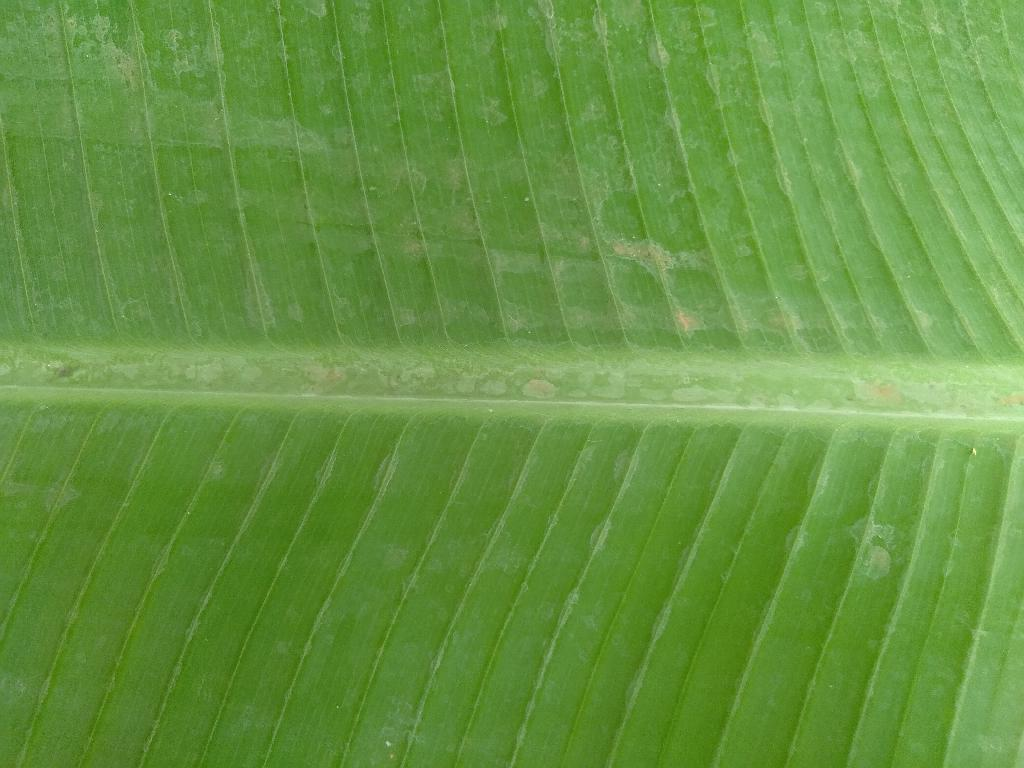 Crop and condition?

banana, healthy
